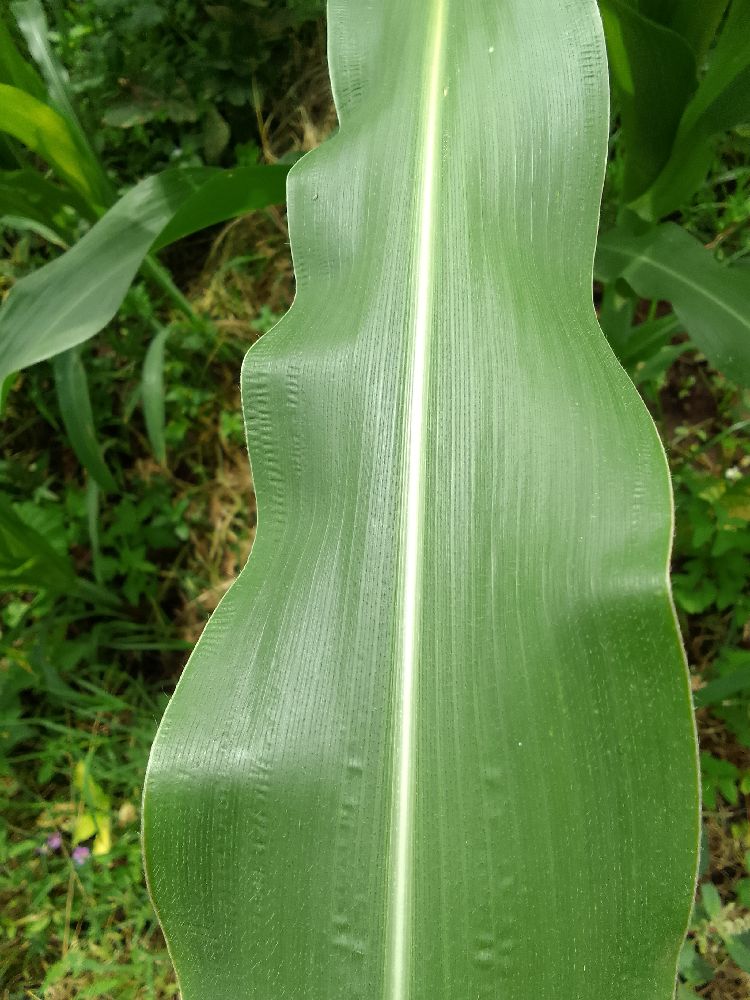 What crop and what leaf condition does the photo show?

maize, healthy
